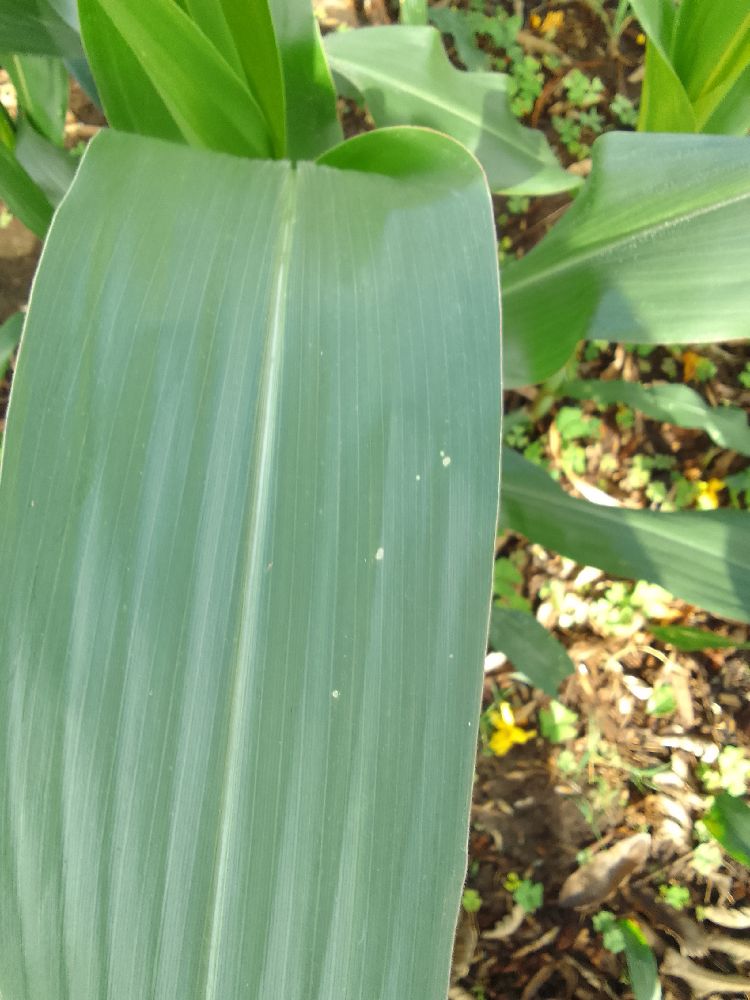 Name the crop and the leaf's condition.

maize, healthy
